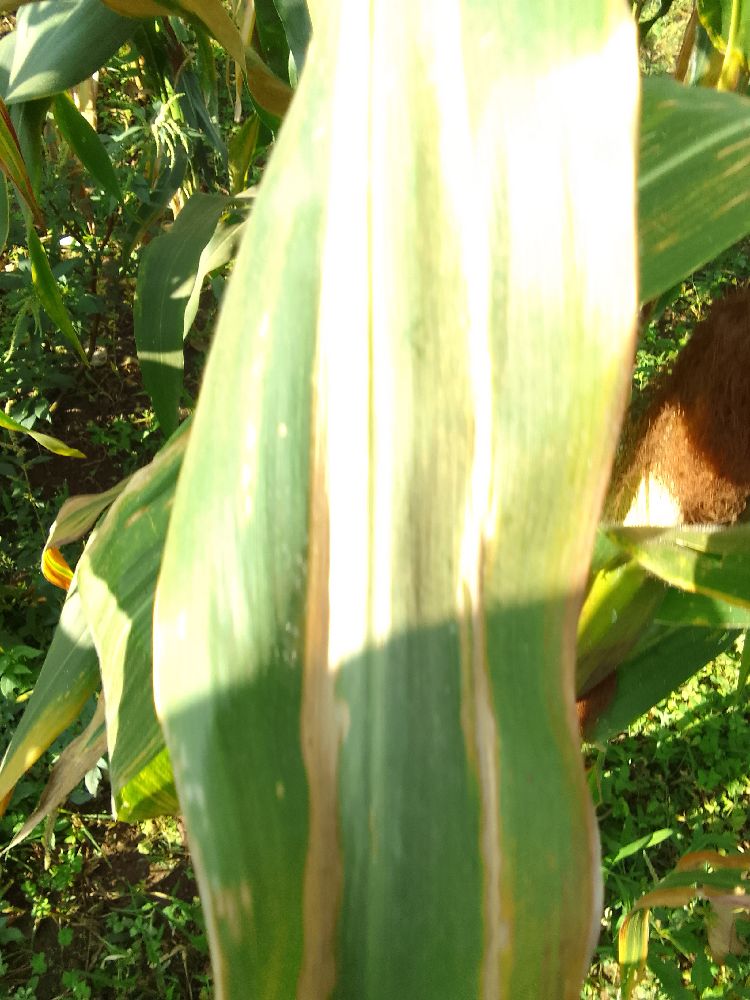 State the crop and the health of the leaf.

maize, maize lethal necrosis
